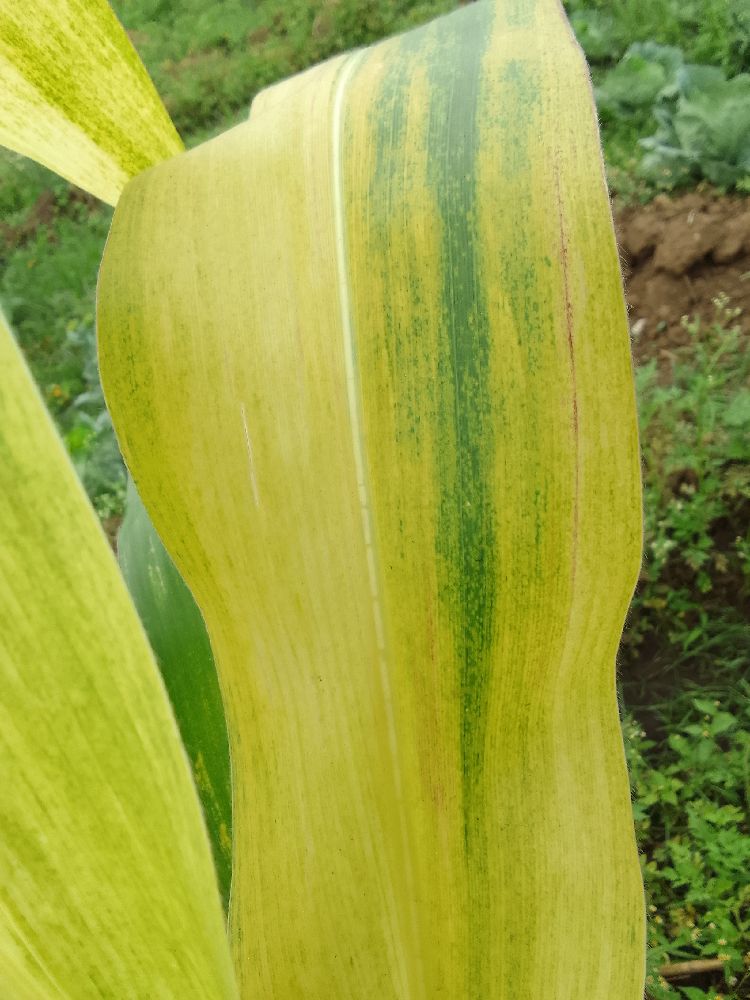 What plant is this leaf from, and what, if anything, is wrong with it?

maize, maize lethal necrosis
